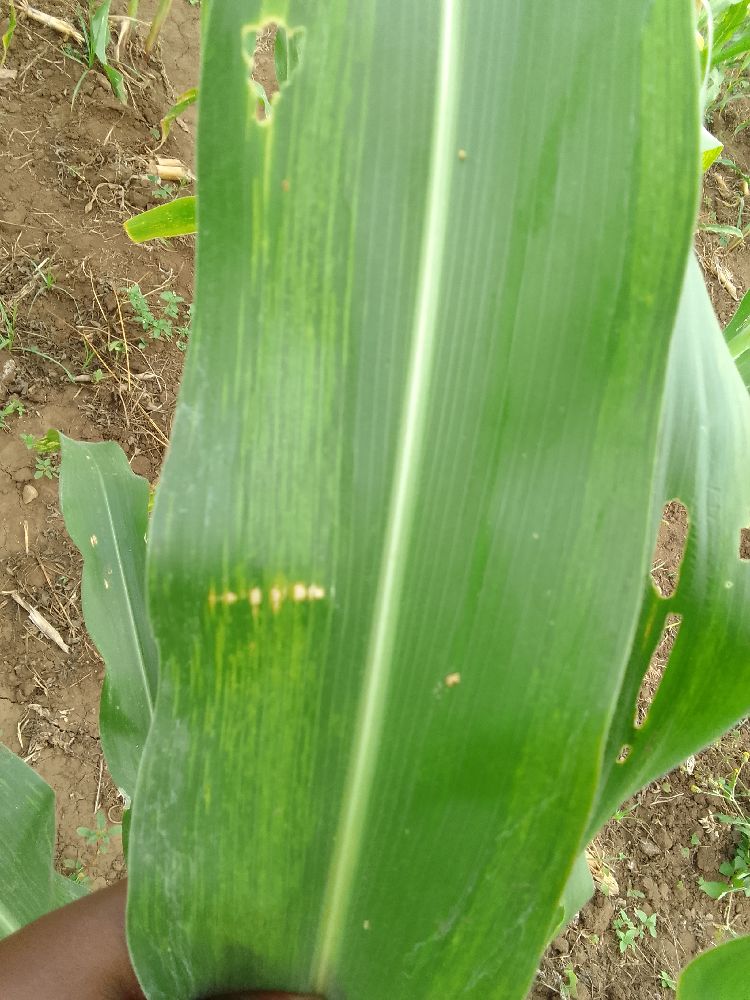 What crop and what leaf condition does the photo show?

maize, maize lethal necrosis
